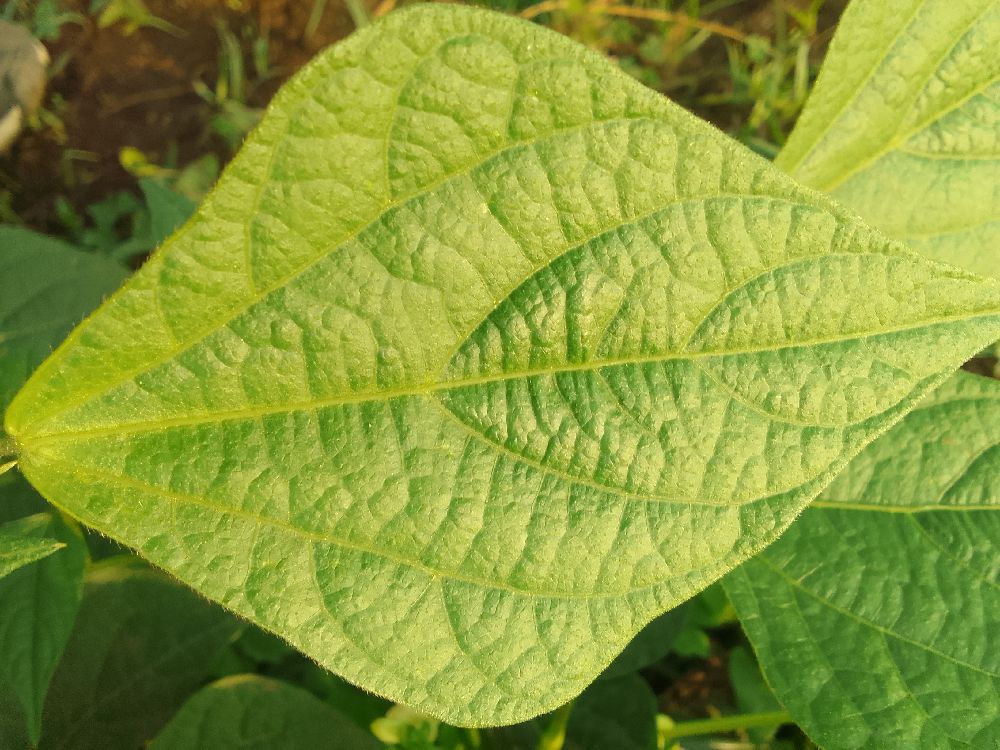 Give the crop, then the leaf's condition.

common bean, healthy
